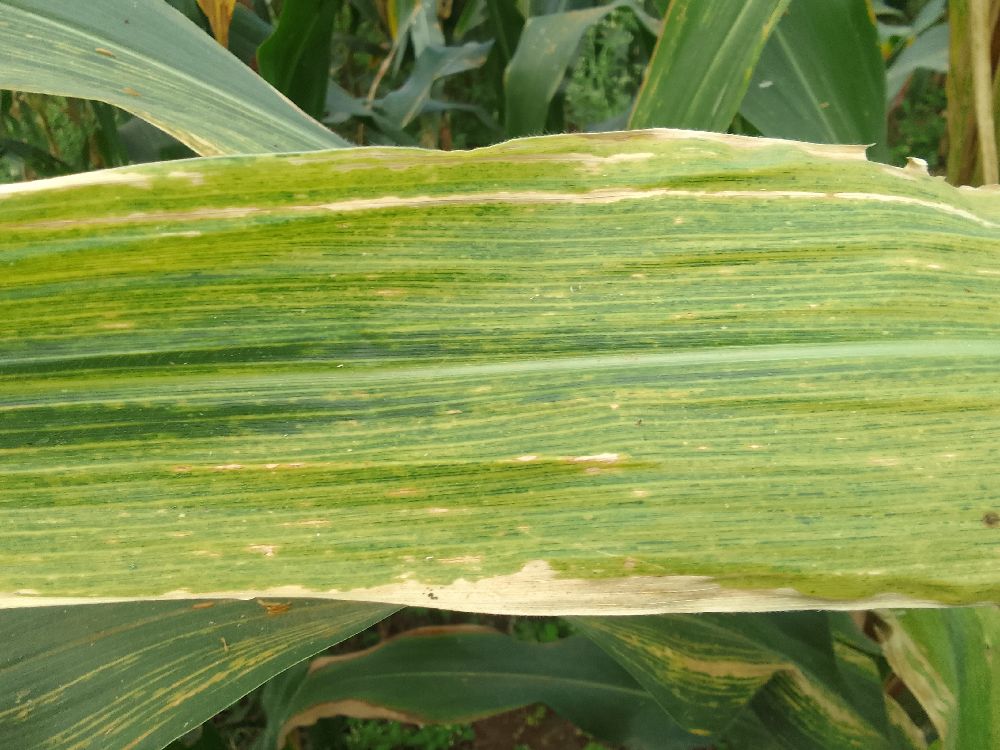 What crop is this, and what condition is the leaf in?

maize, maize lethal necrosis
